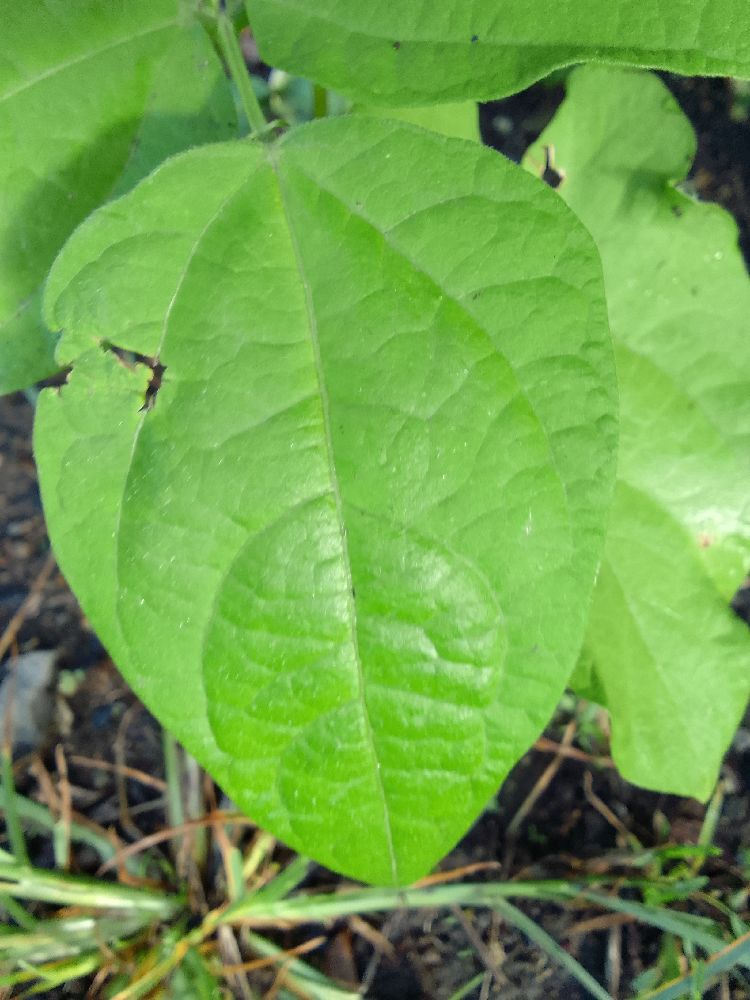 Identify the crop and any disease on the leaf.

common bean, healthy
